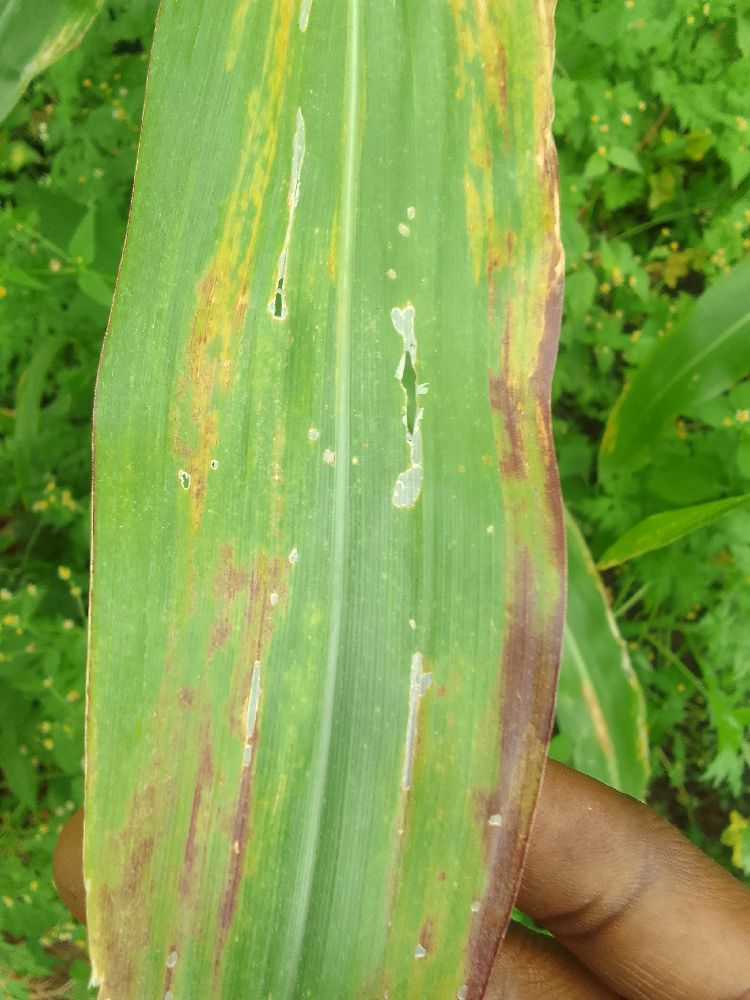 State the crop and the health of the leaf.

maize, maize lethal necrosis
